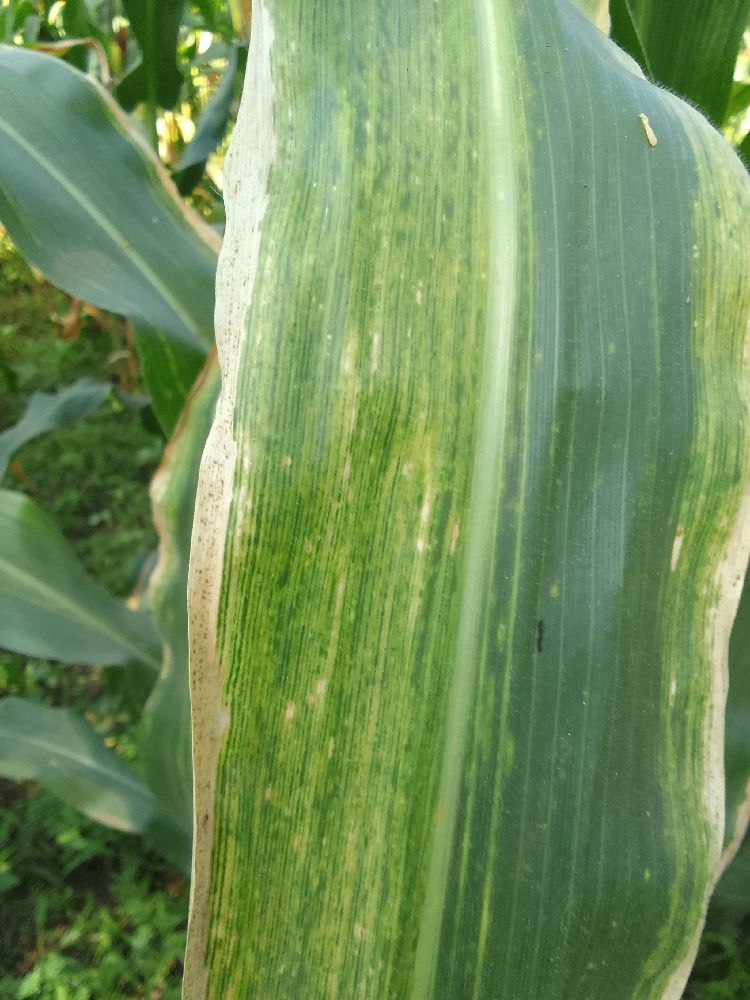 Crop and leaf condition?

maize, maize lethal necrosis
